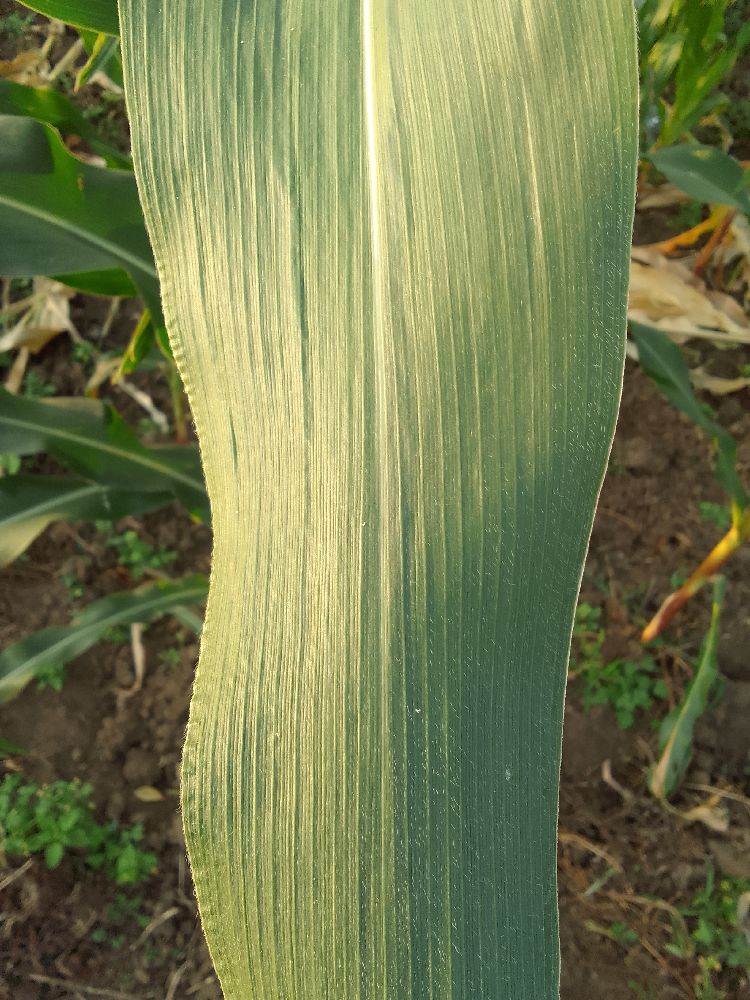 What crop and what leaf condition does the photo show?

maize, healthy
